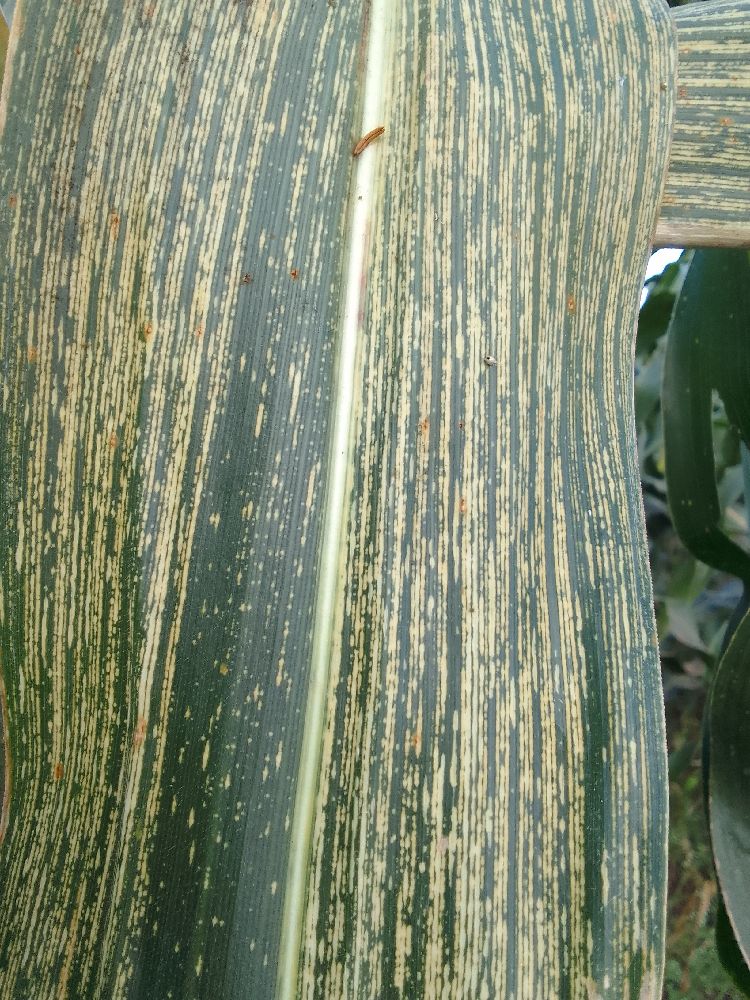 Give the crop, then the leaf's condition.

maize, maize streak virus
